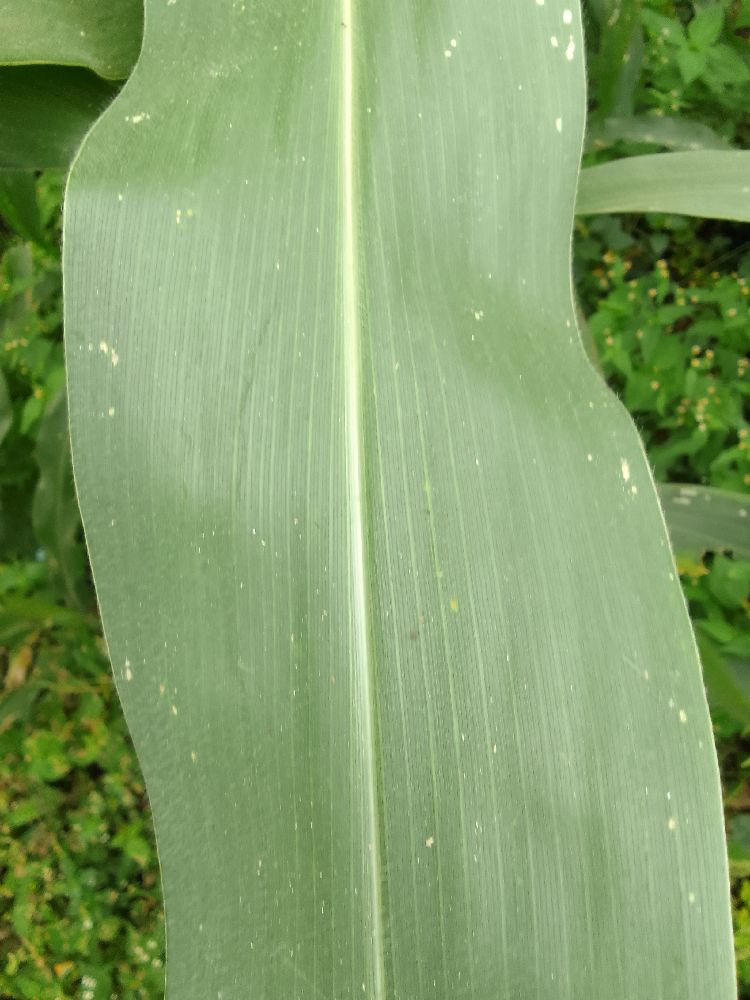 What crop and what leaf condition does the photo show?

maize, healthy
